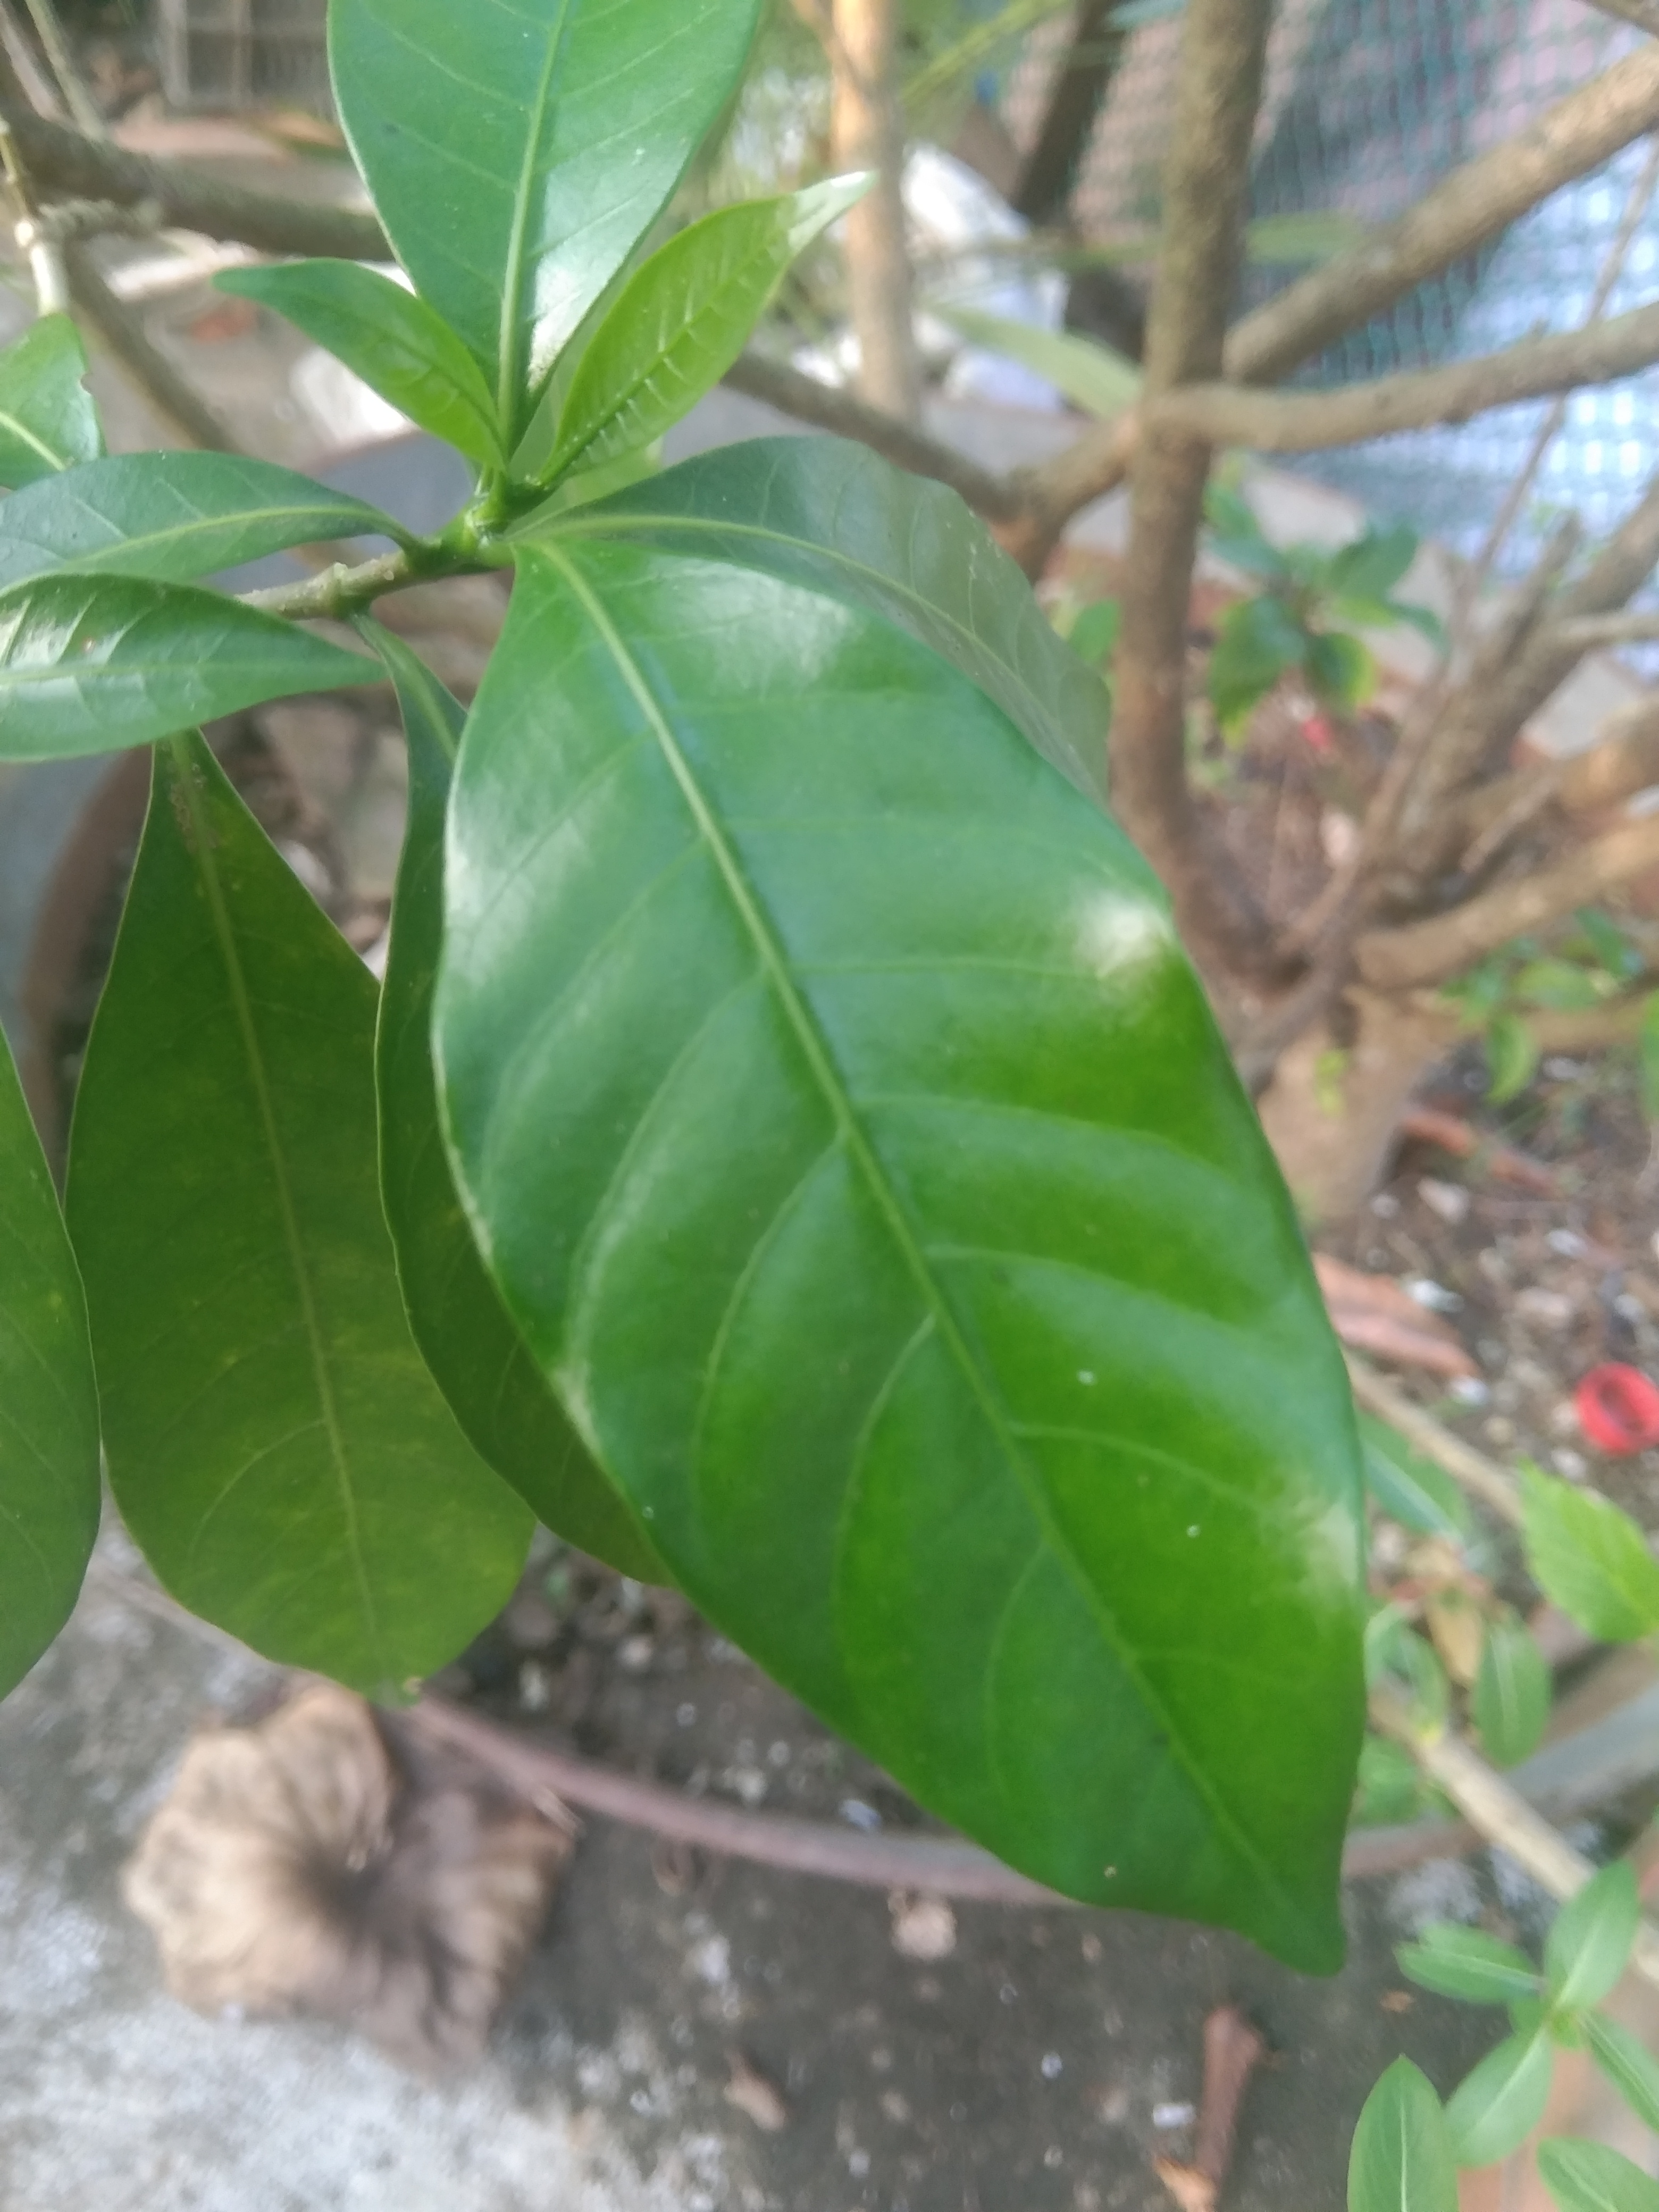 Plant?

togor
